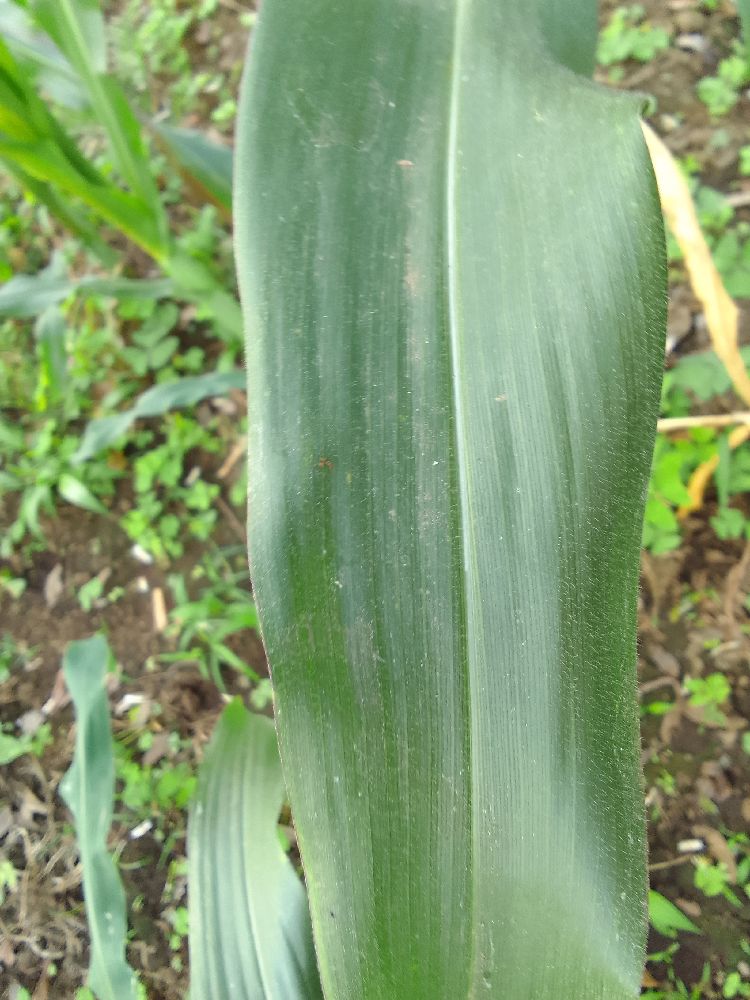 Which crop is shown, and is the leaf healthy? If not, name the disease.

maize, healthy
